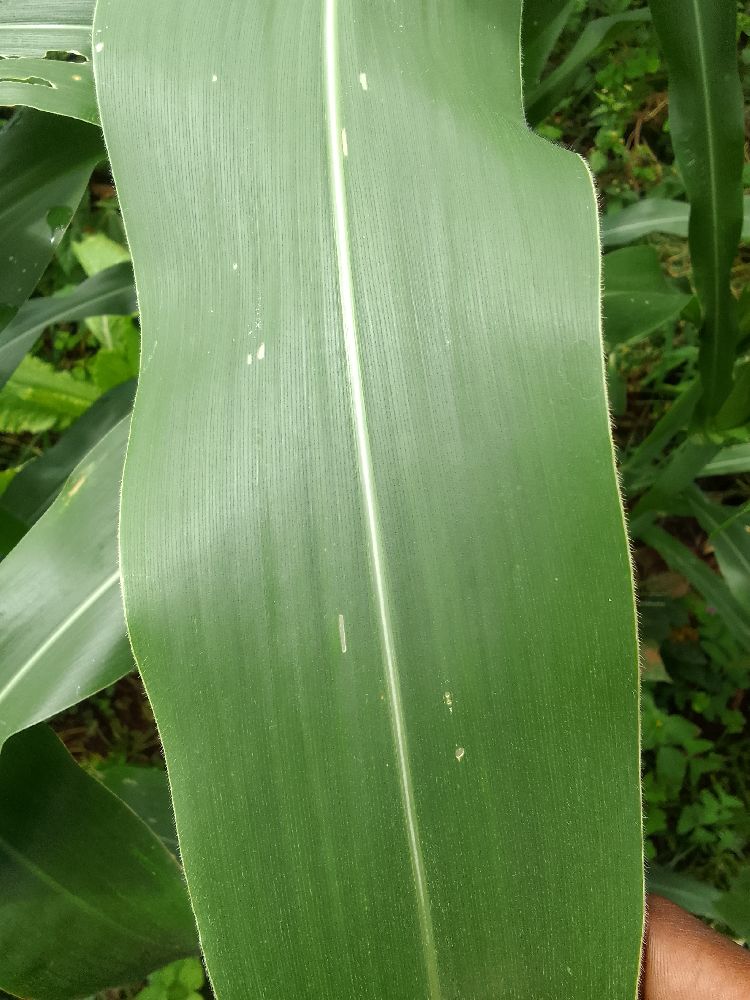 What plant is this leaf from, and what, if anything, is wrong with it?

maize, healthy
